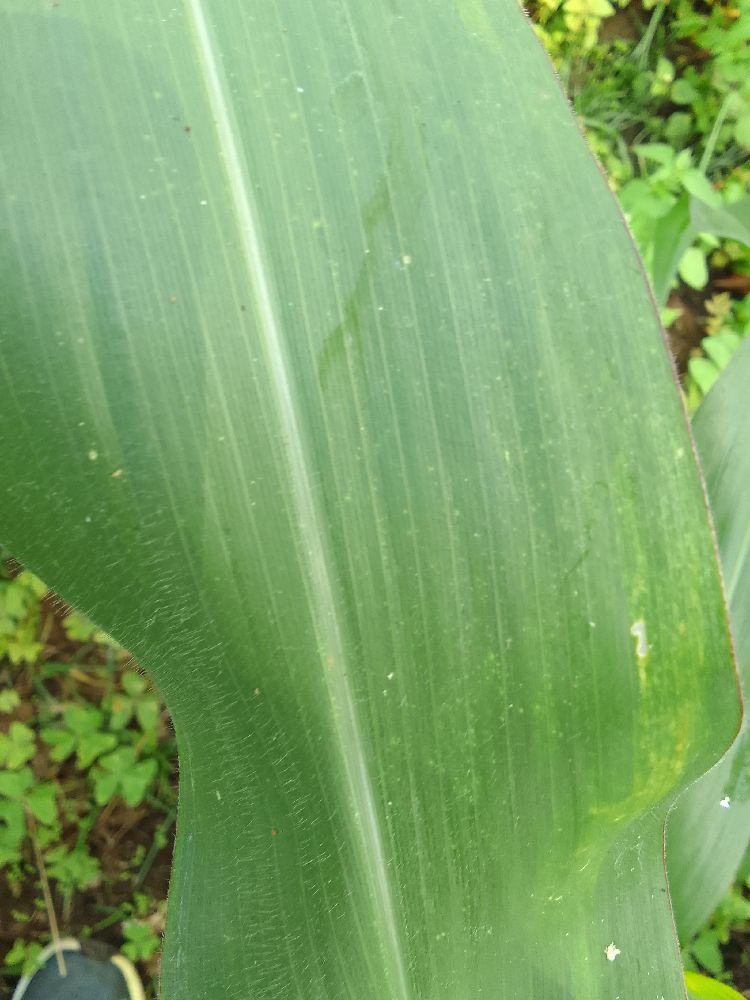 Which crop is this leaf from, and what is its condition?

maize, healthy
